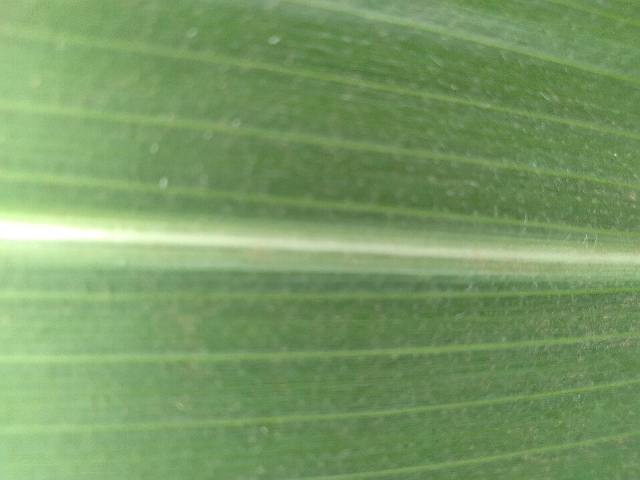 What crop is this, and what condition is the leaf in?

maize, healthy
